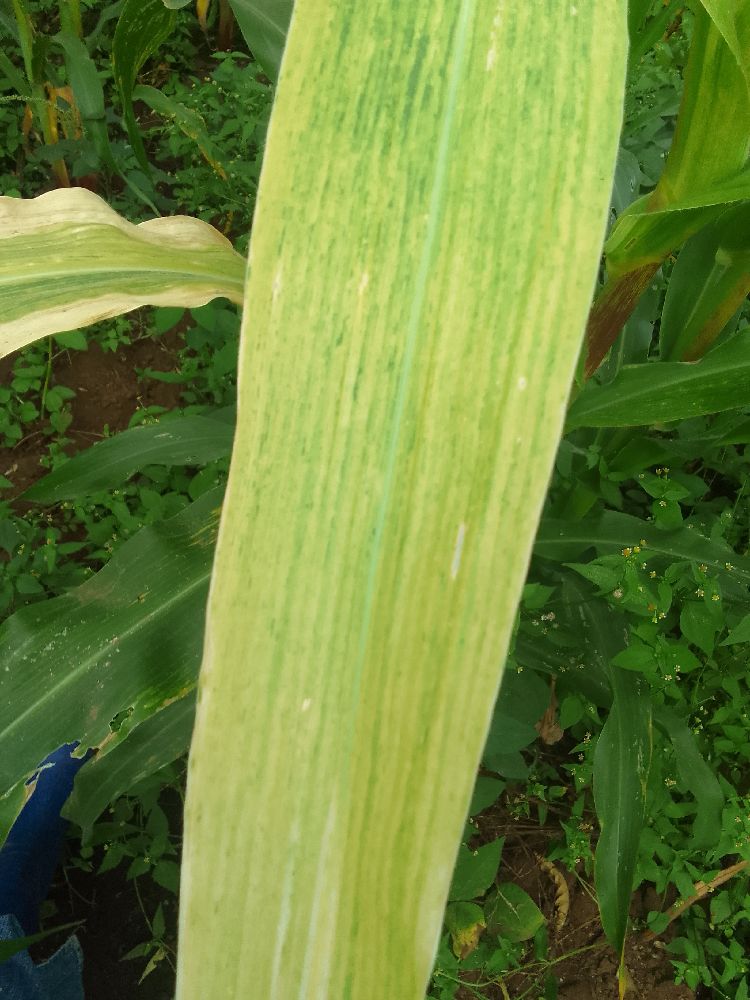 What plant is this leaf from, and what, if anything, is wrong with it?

maize, maize lethal necrosis
